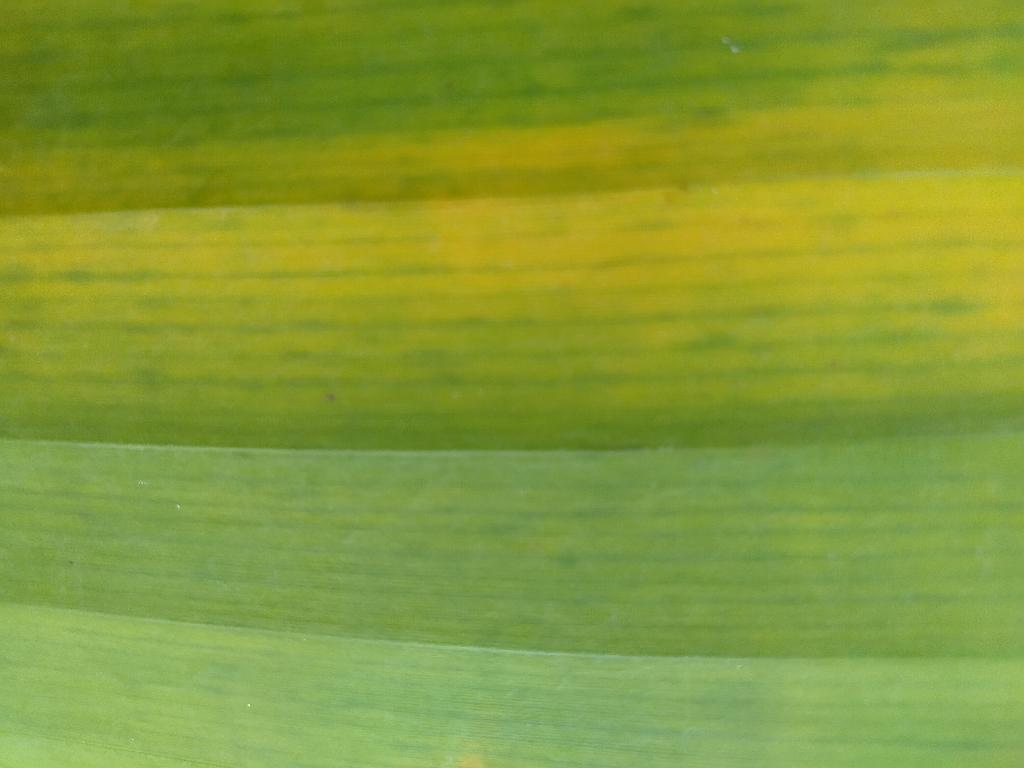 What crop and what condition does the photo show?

banana, fusarium wilt race 1
